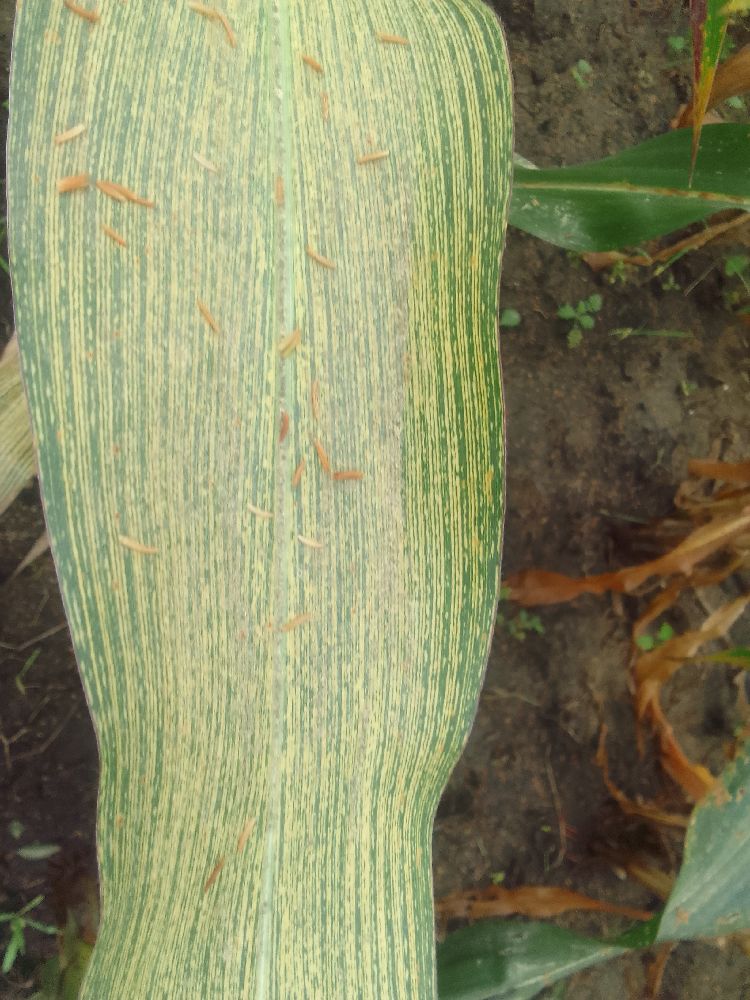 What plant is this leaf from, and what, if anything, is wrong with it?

maize, maize streak virus
